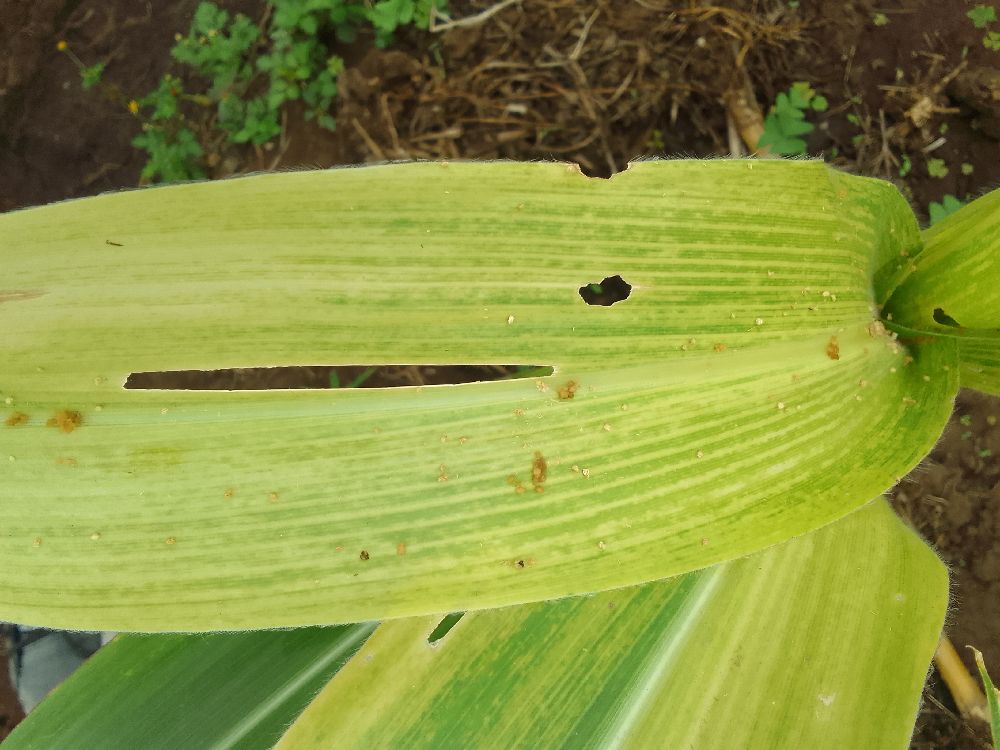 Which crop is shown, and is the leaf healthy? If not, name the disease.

maize, maize lethal necrosis
